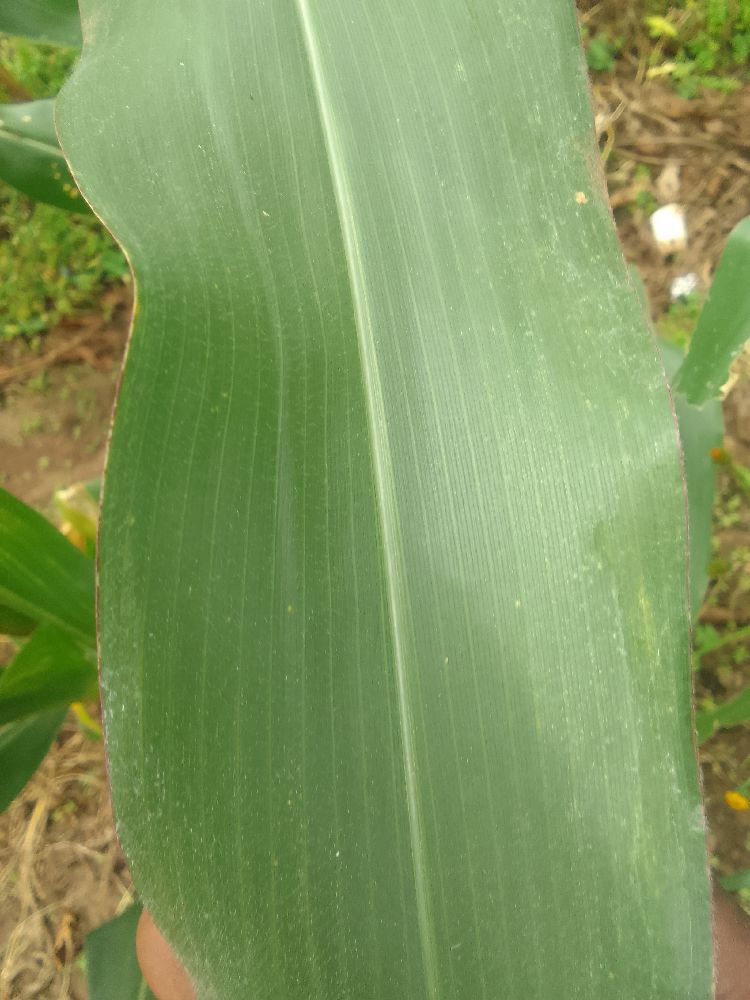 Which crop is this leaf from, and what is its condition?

maize, healthy
